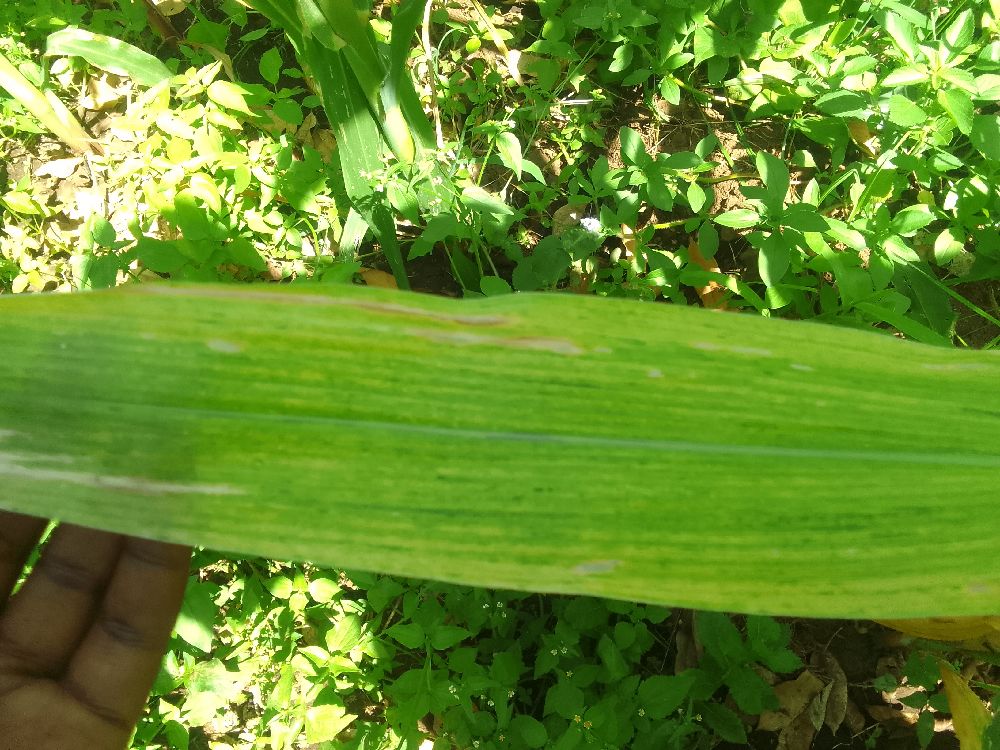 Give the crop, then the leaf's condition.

maize, maize lethal necrosis
